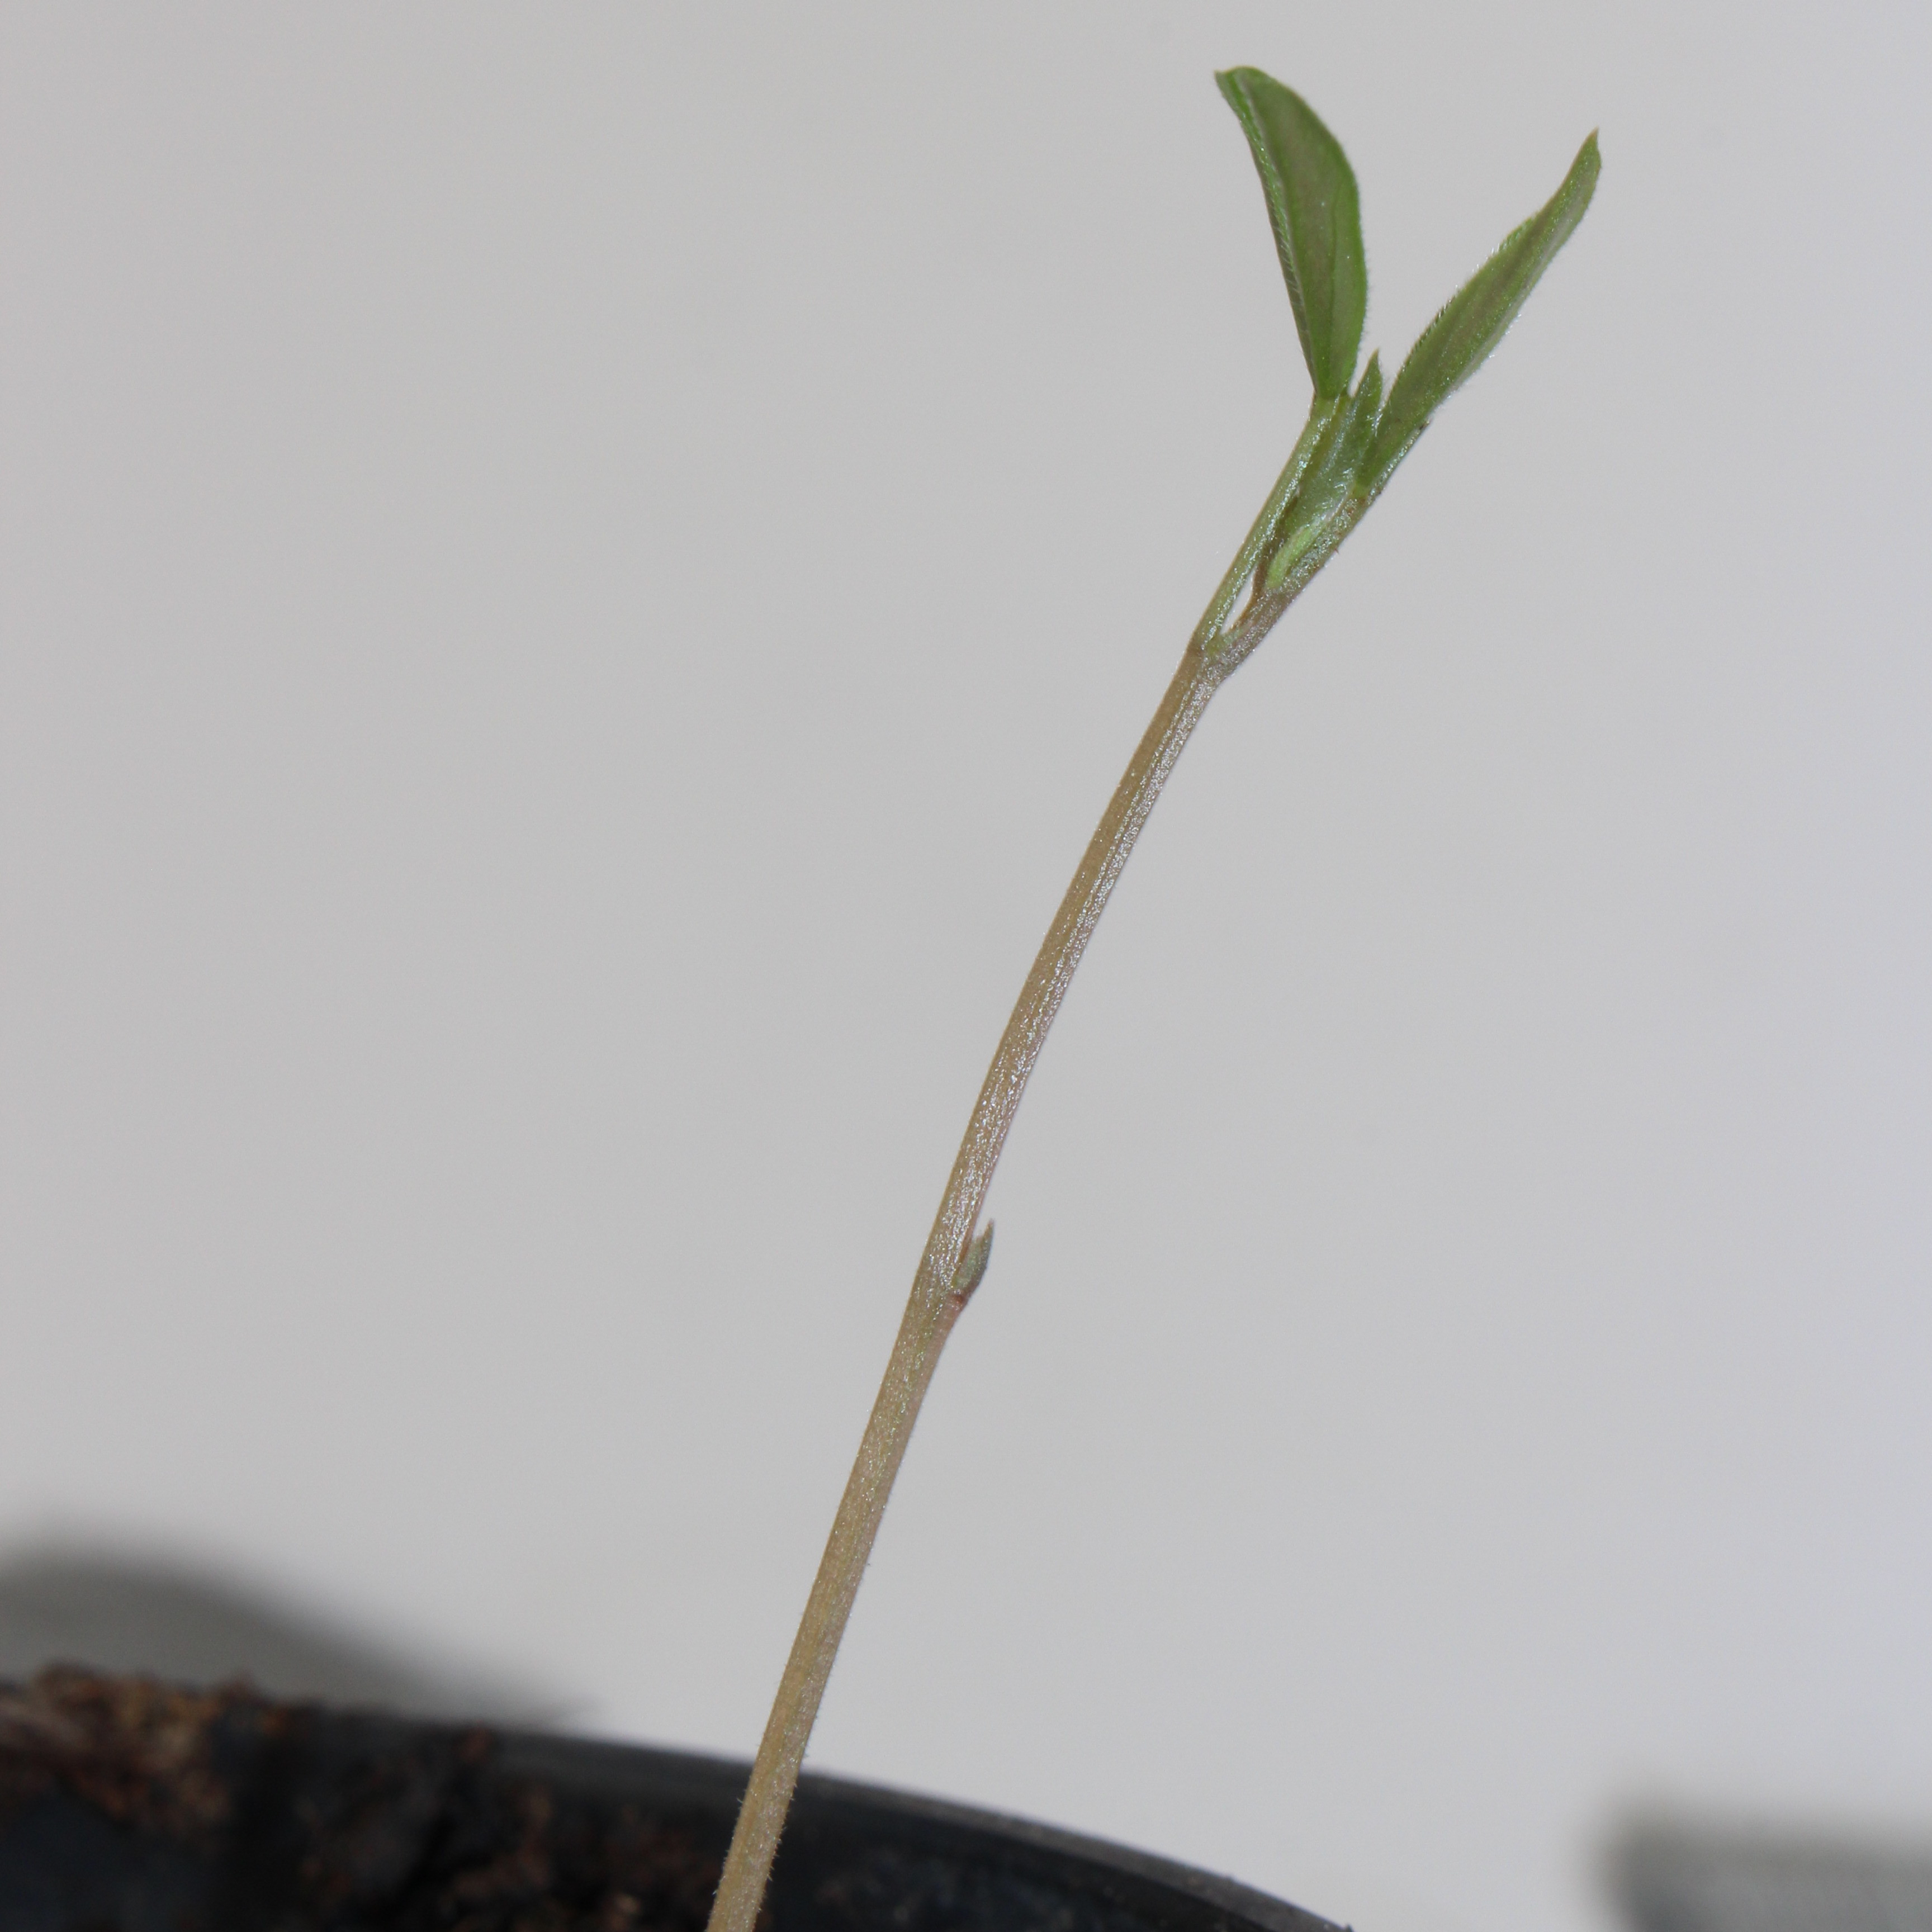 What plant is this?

Vicia sativa
